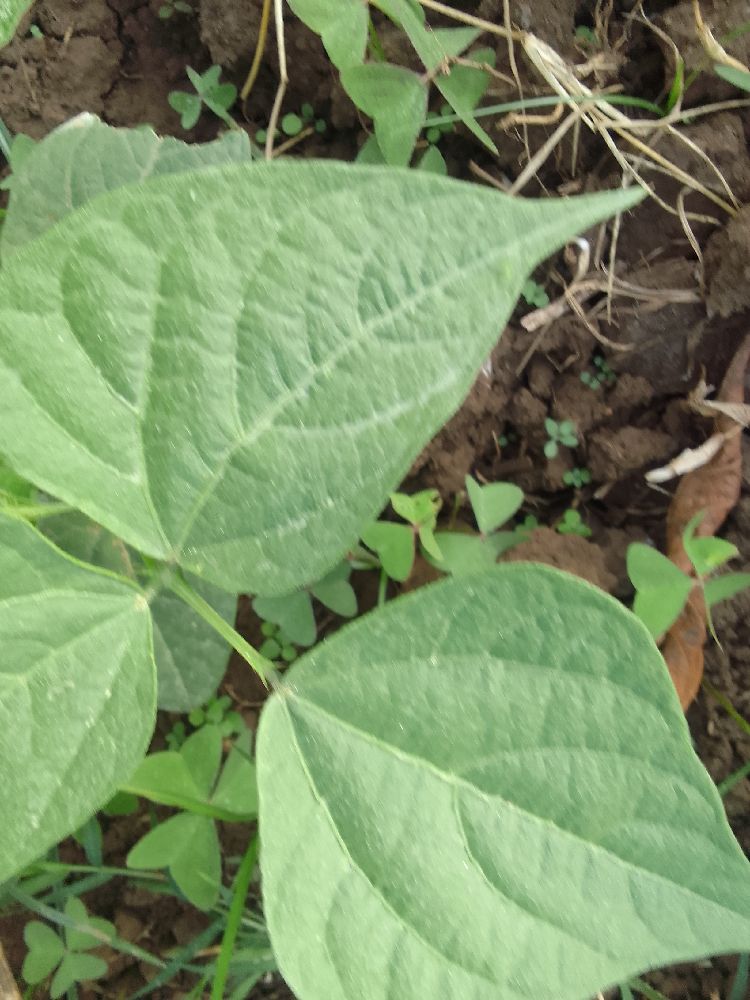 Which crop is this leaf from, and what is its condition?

common bean, healthy
